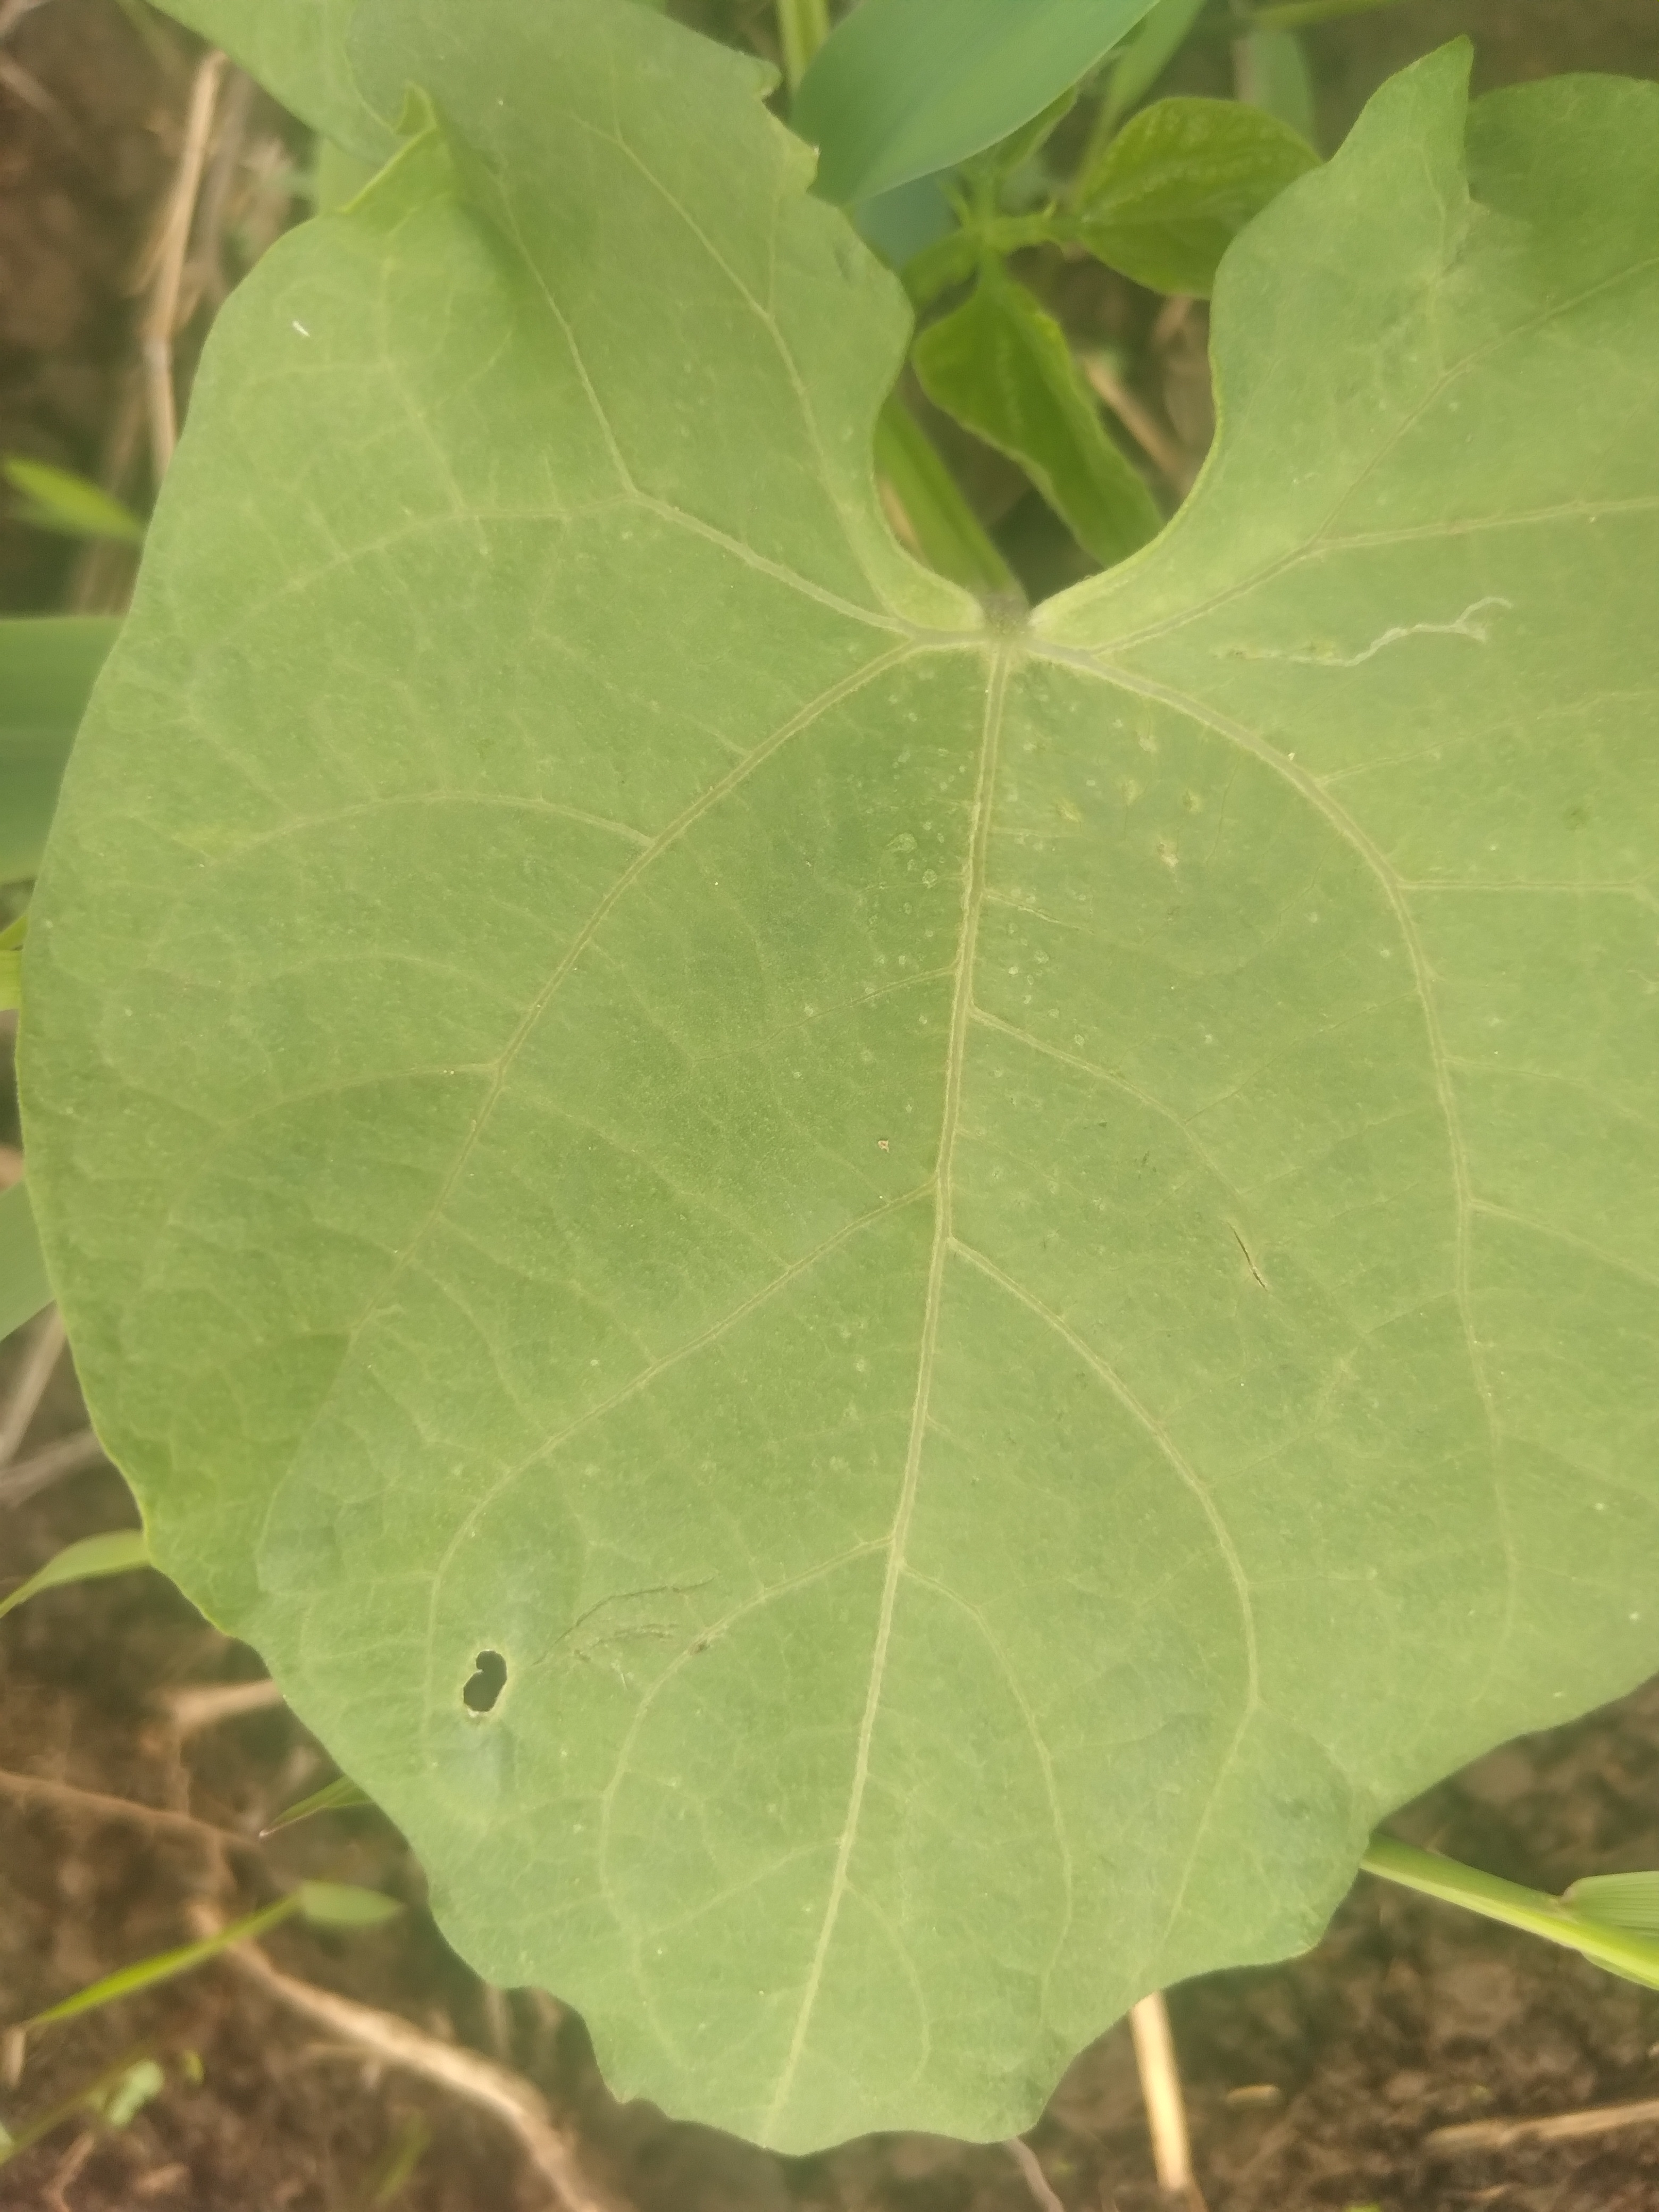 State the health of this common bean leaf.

healthy
